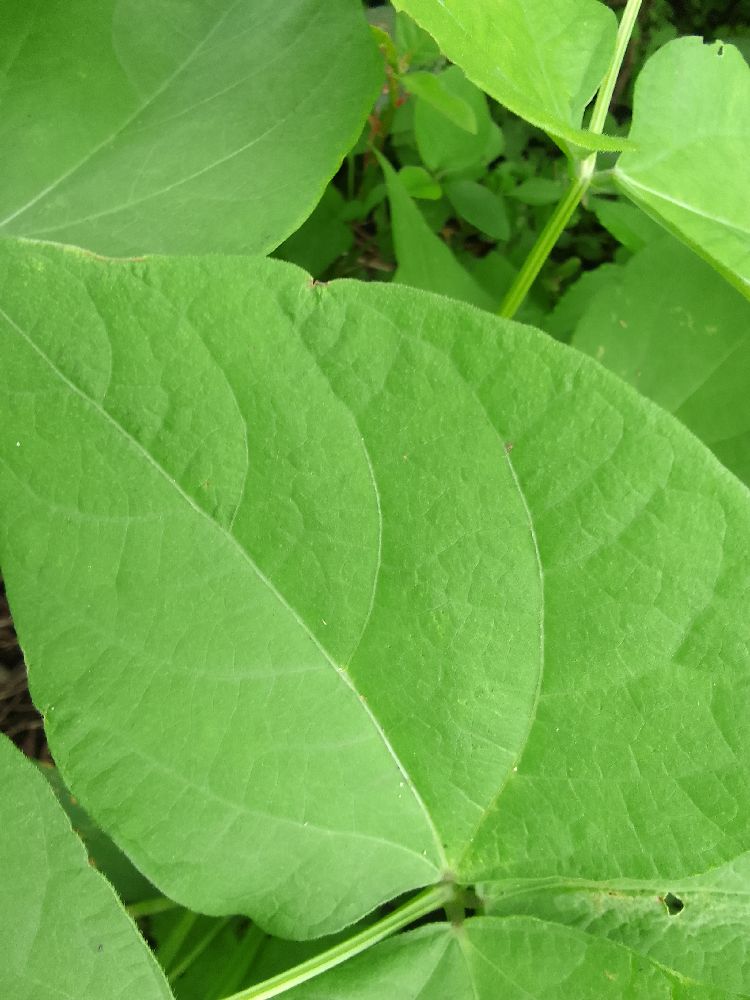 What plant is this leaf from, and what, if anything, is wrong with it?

common bean, healthy
